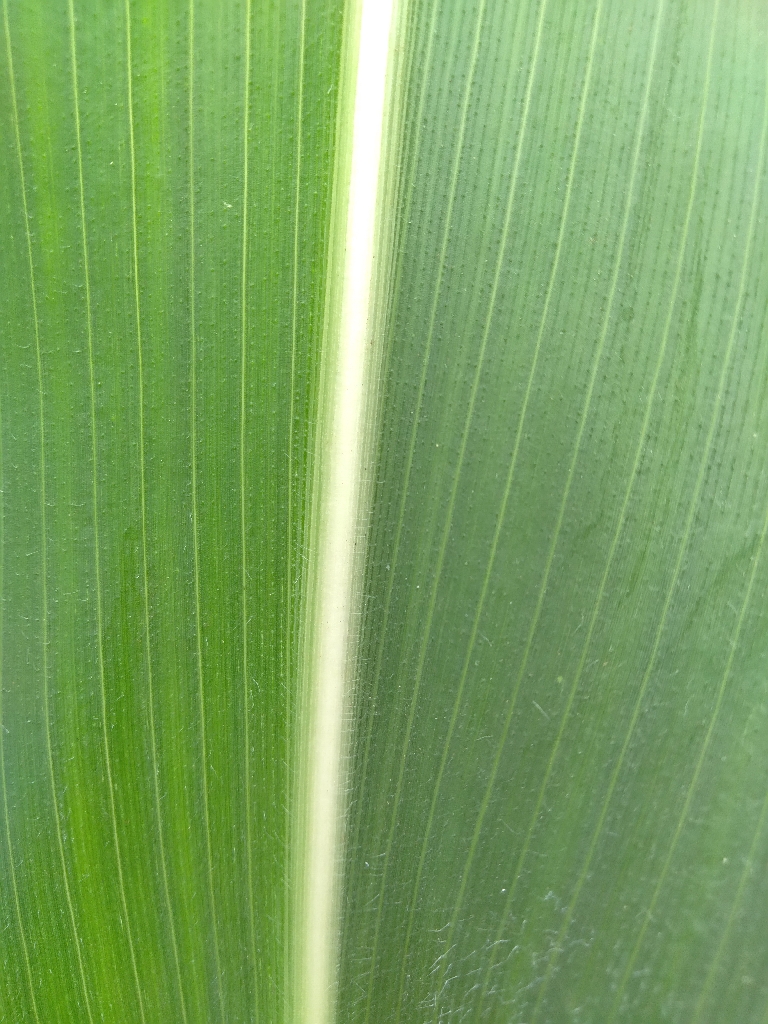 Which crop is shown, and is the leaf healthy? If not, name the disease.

maize, healthy
